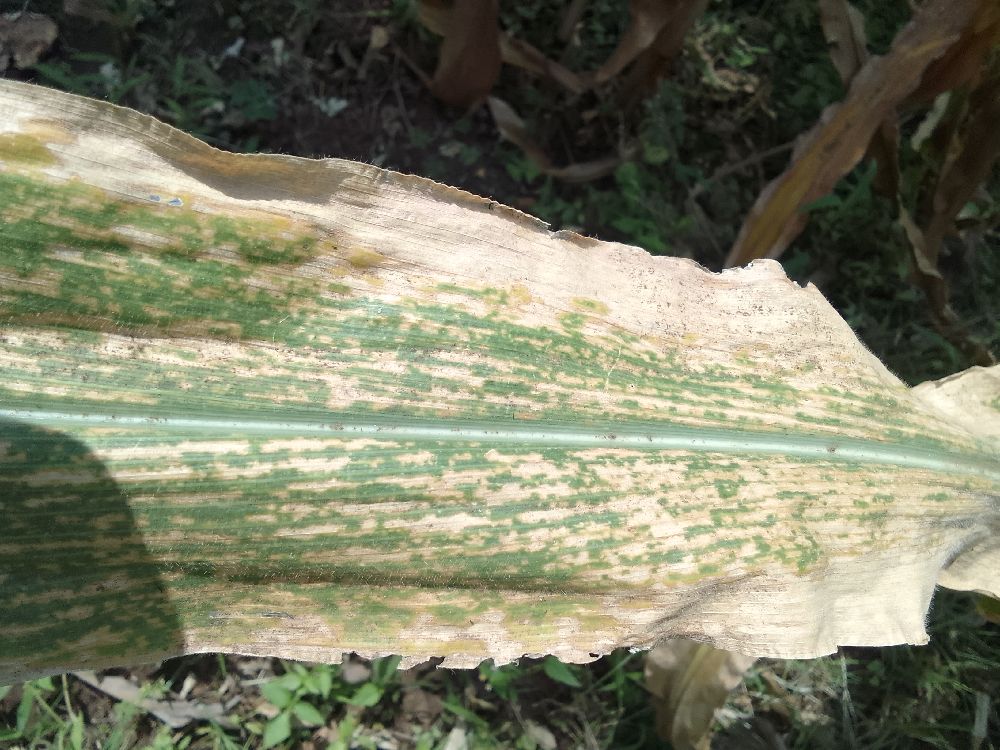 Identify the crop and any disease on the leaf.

maize, maize lethal necrosis
